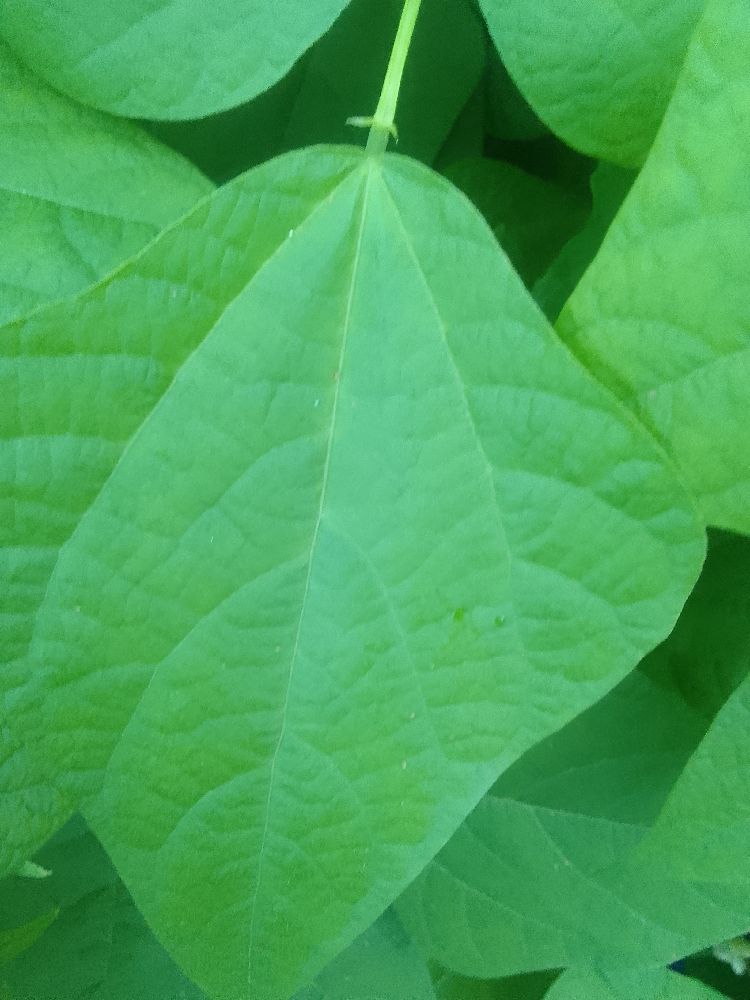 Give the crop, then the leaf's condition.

common bean, healthy
